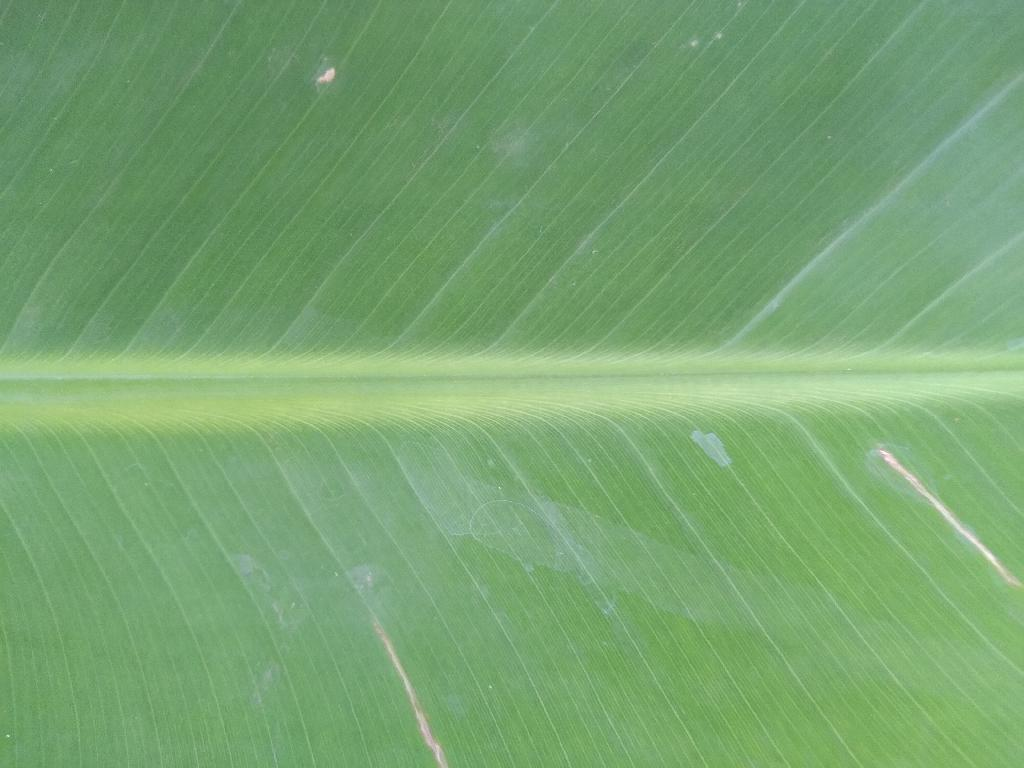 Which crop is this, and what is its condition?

banana, healthy
